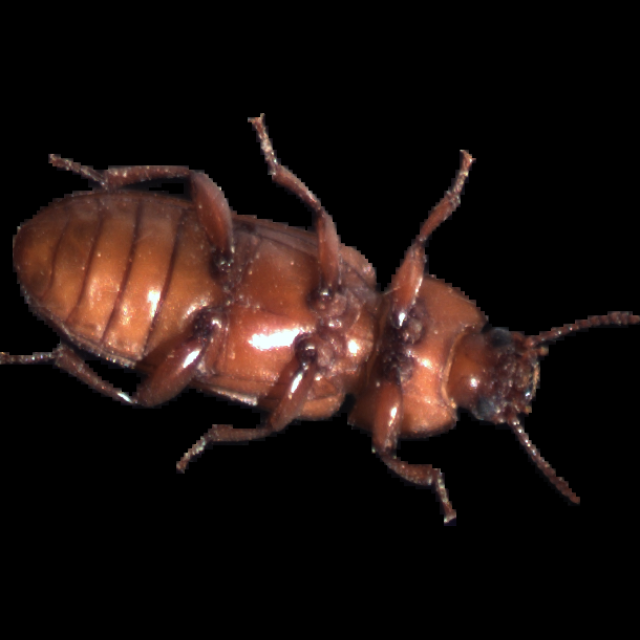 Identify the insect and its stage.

mealworm beetle
